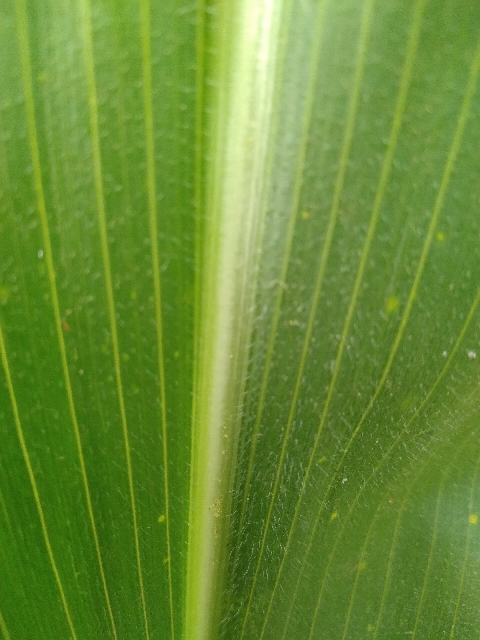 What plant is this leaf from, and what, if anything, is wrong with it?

maize, healthy
